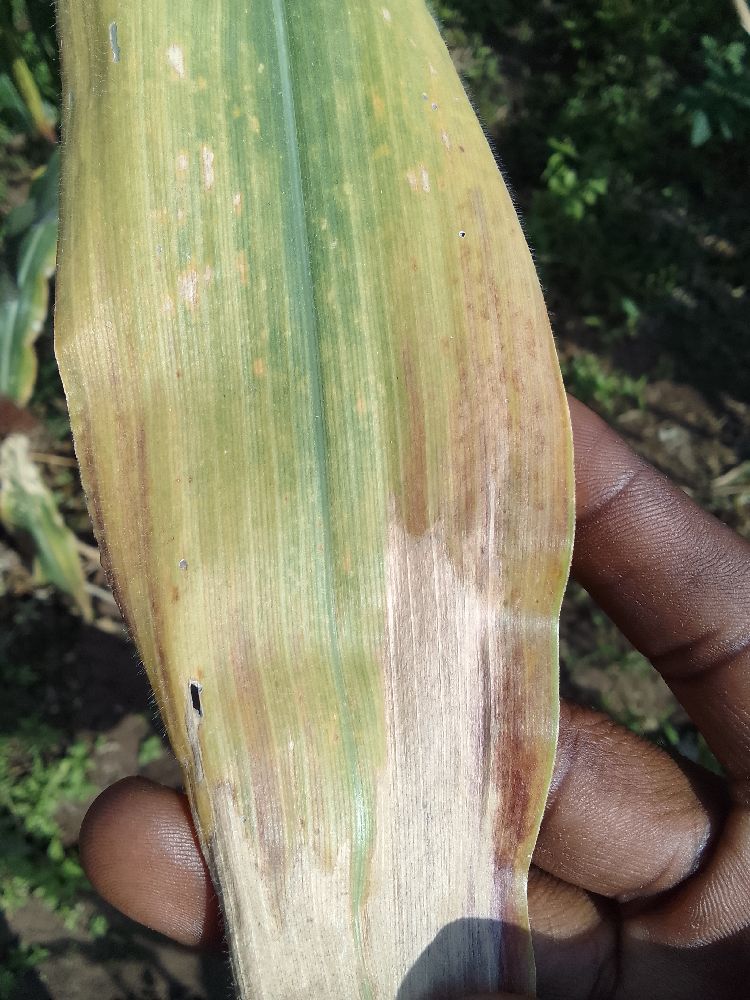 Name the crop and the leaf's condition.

maize, maize lethal necrosis
